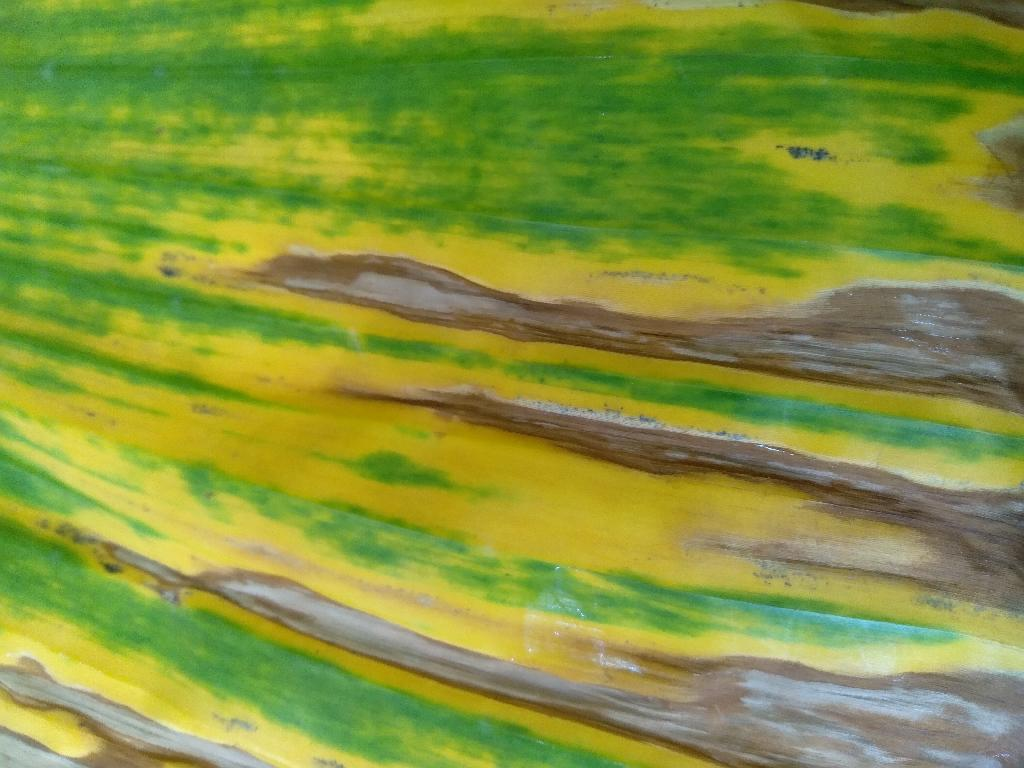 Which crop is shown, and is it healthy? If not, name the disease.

banana, fusarium wilt race 1
